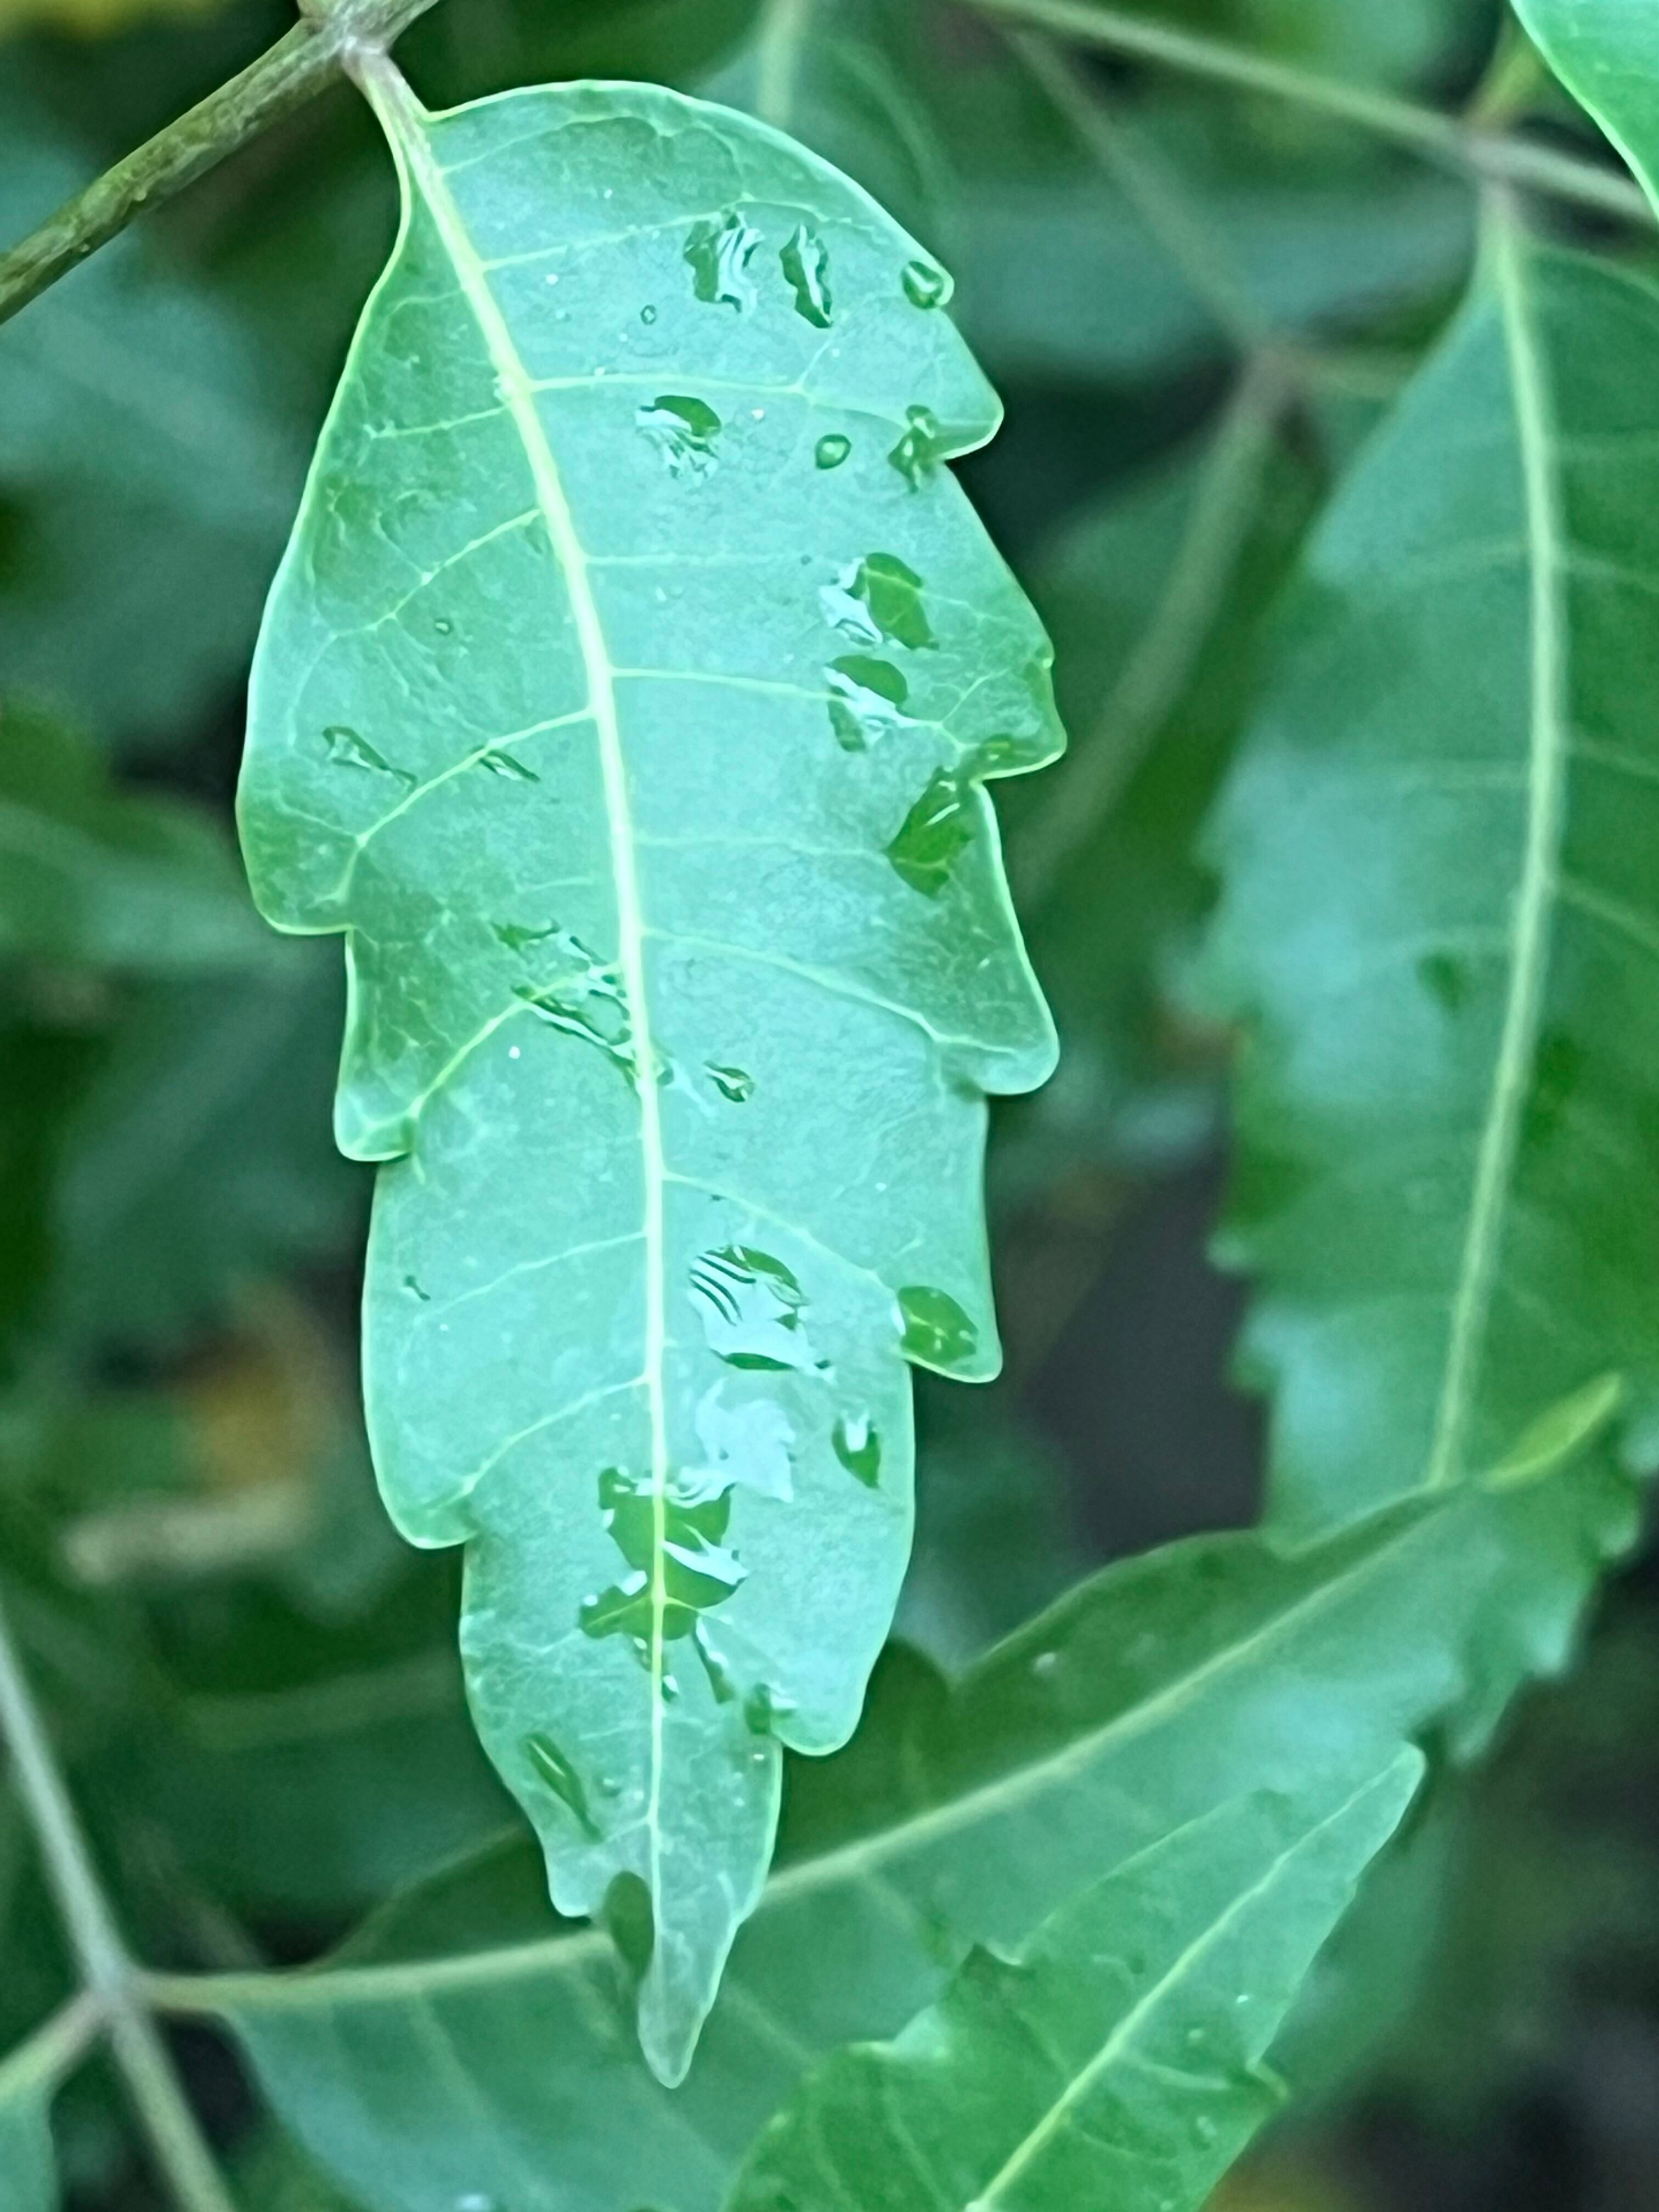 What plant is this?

neem
